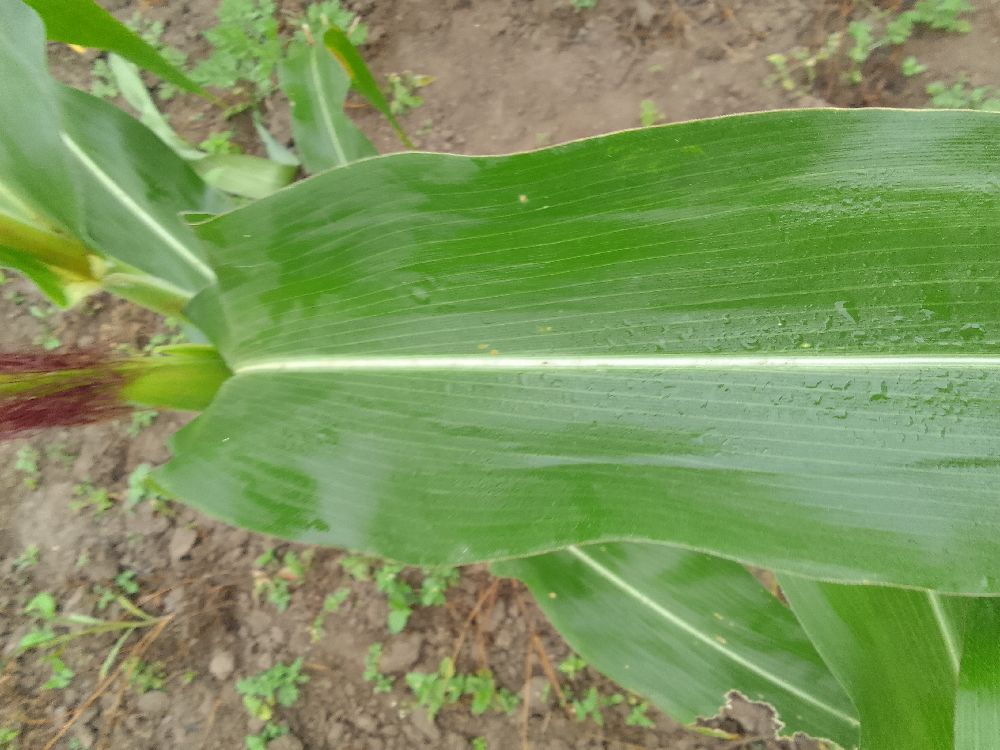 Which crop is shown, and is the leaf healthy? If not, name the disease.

maize, healthy
